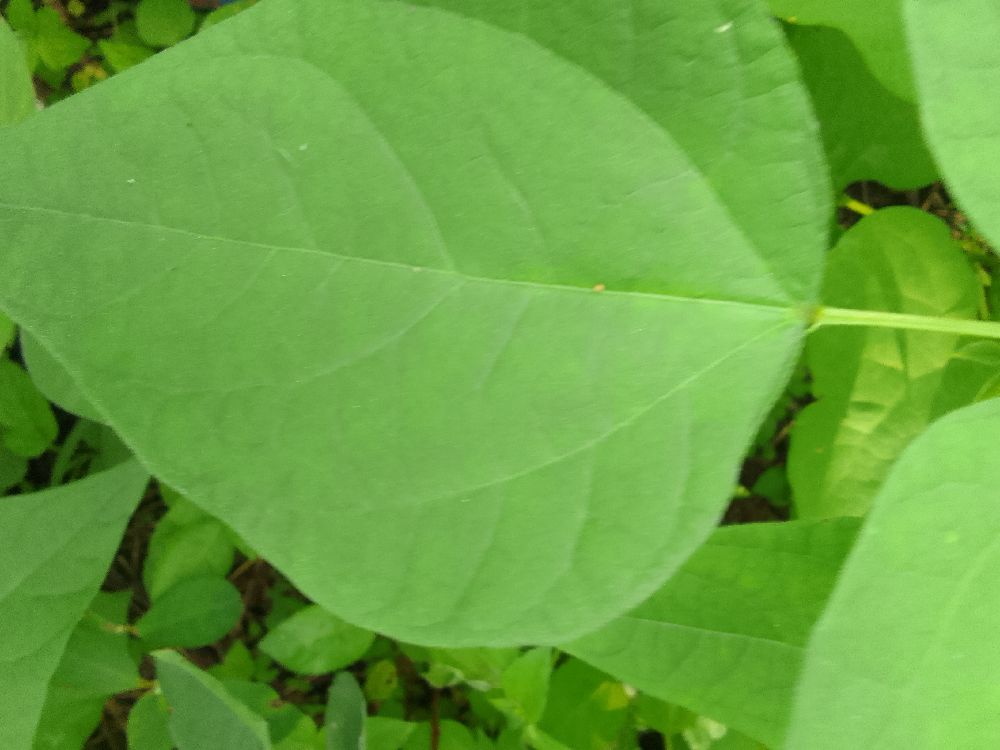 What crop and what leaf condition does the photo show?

common bean, healthy
